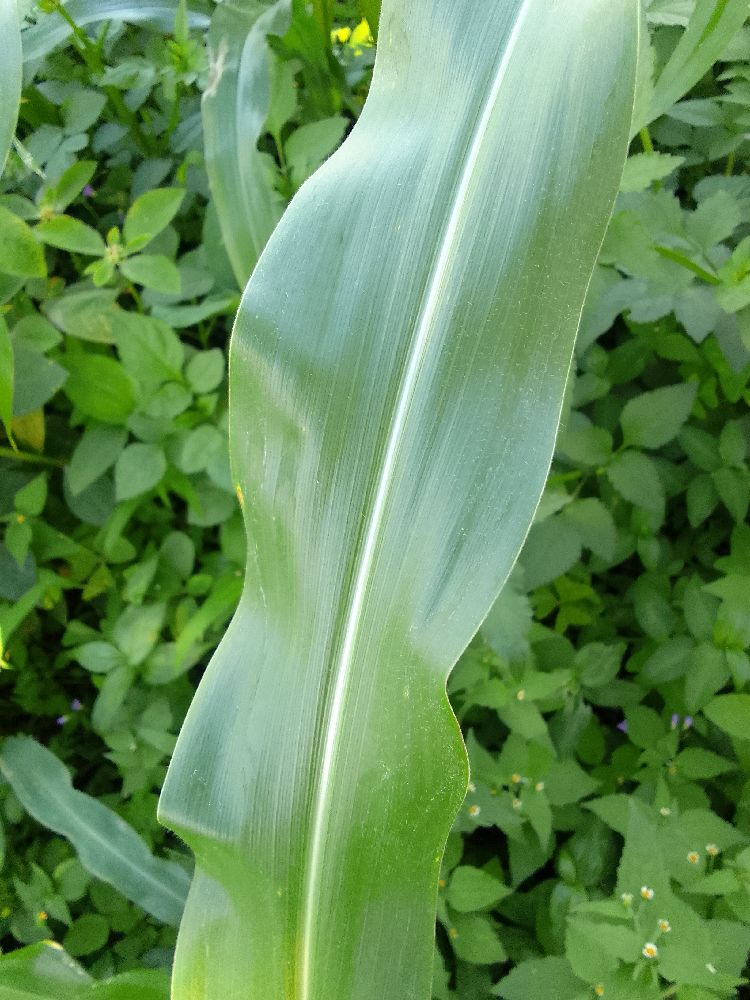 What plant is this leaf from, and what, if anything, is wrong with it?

maize, healthy
